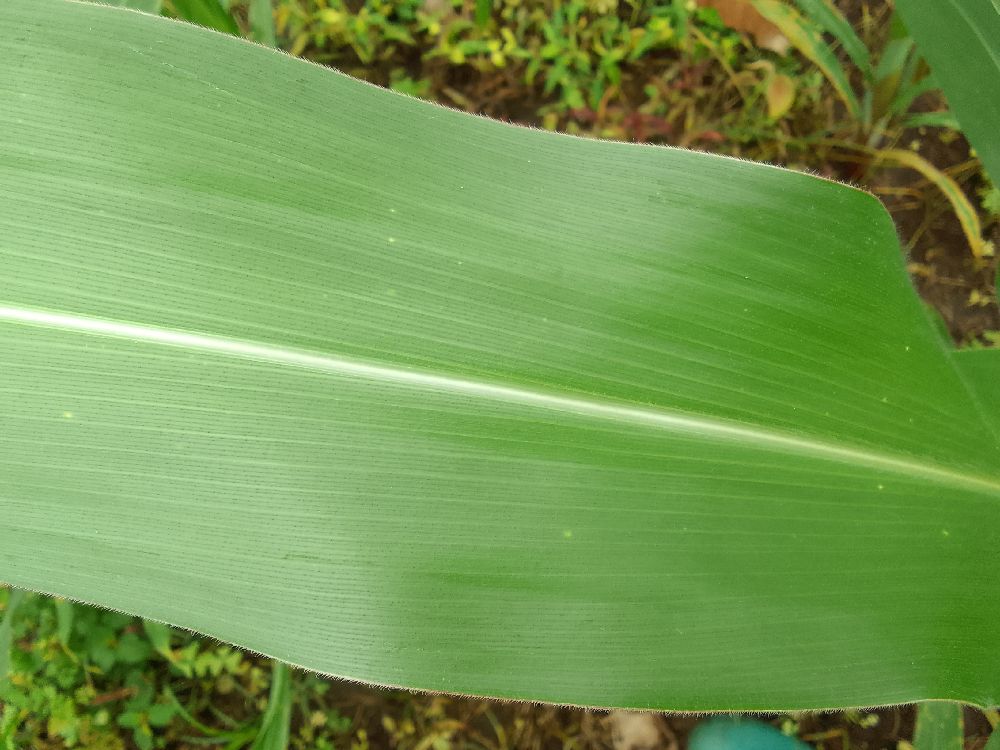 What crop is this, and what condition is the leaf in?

maize, healthy
